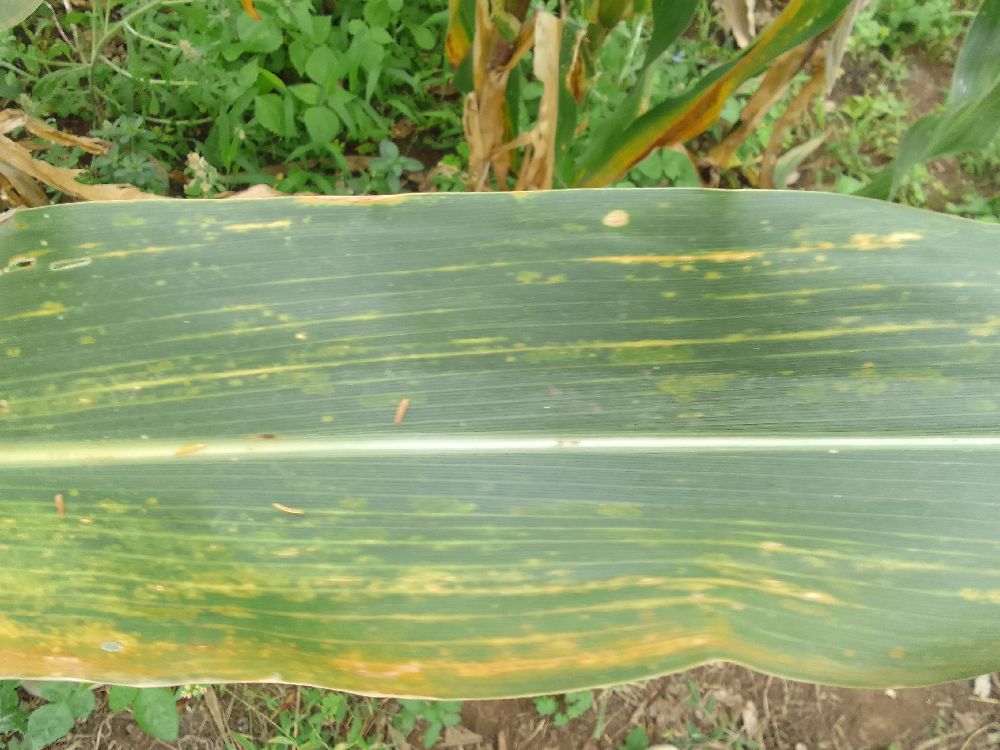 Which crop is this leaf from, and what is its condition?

maize, maize lethal necrosis
